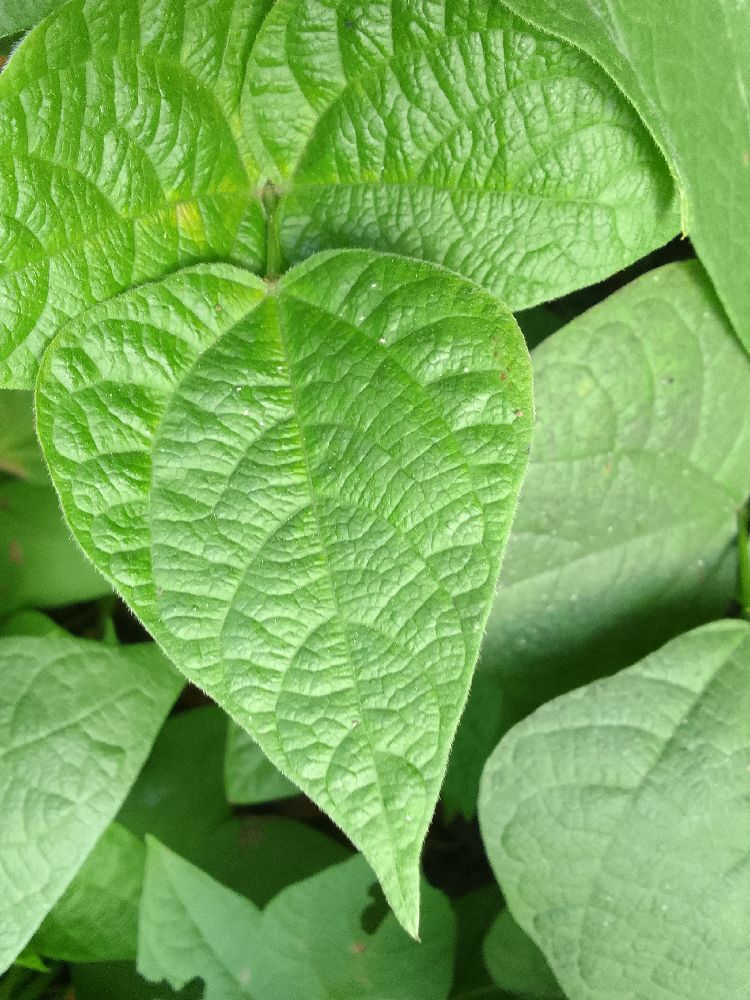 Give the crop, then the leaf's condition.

common bean, healthy
